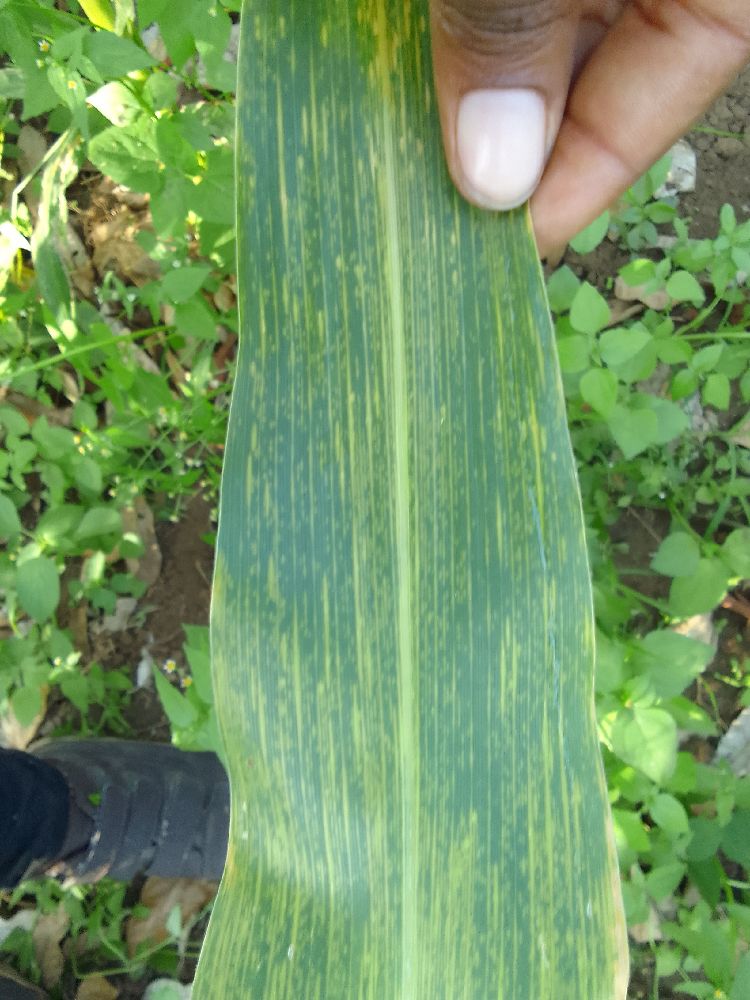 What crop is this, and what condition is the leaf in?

maize, maize lethal necrosis
